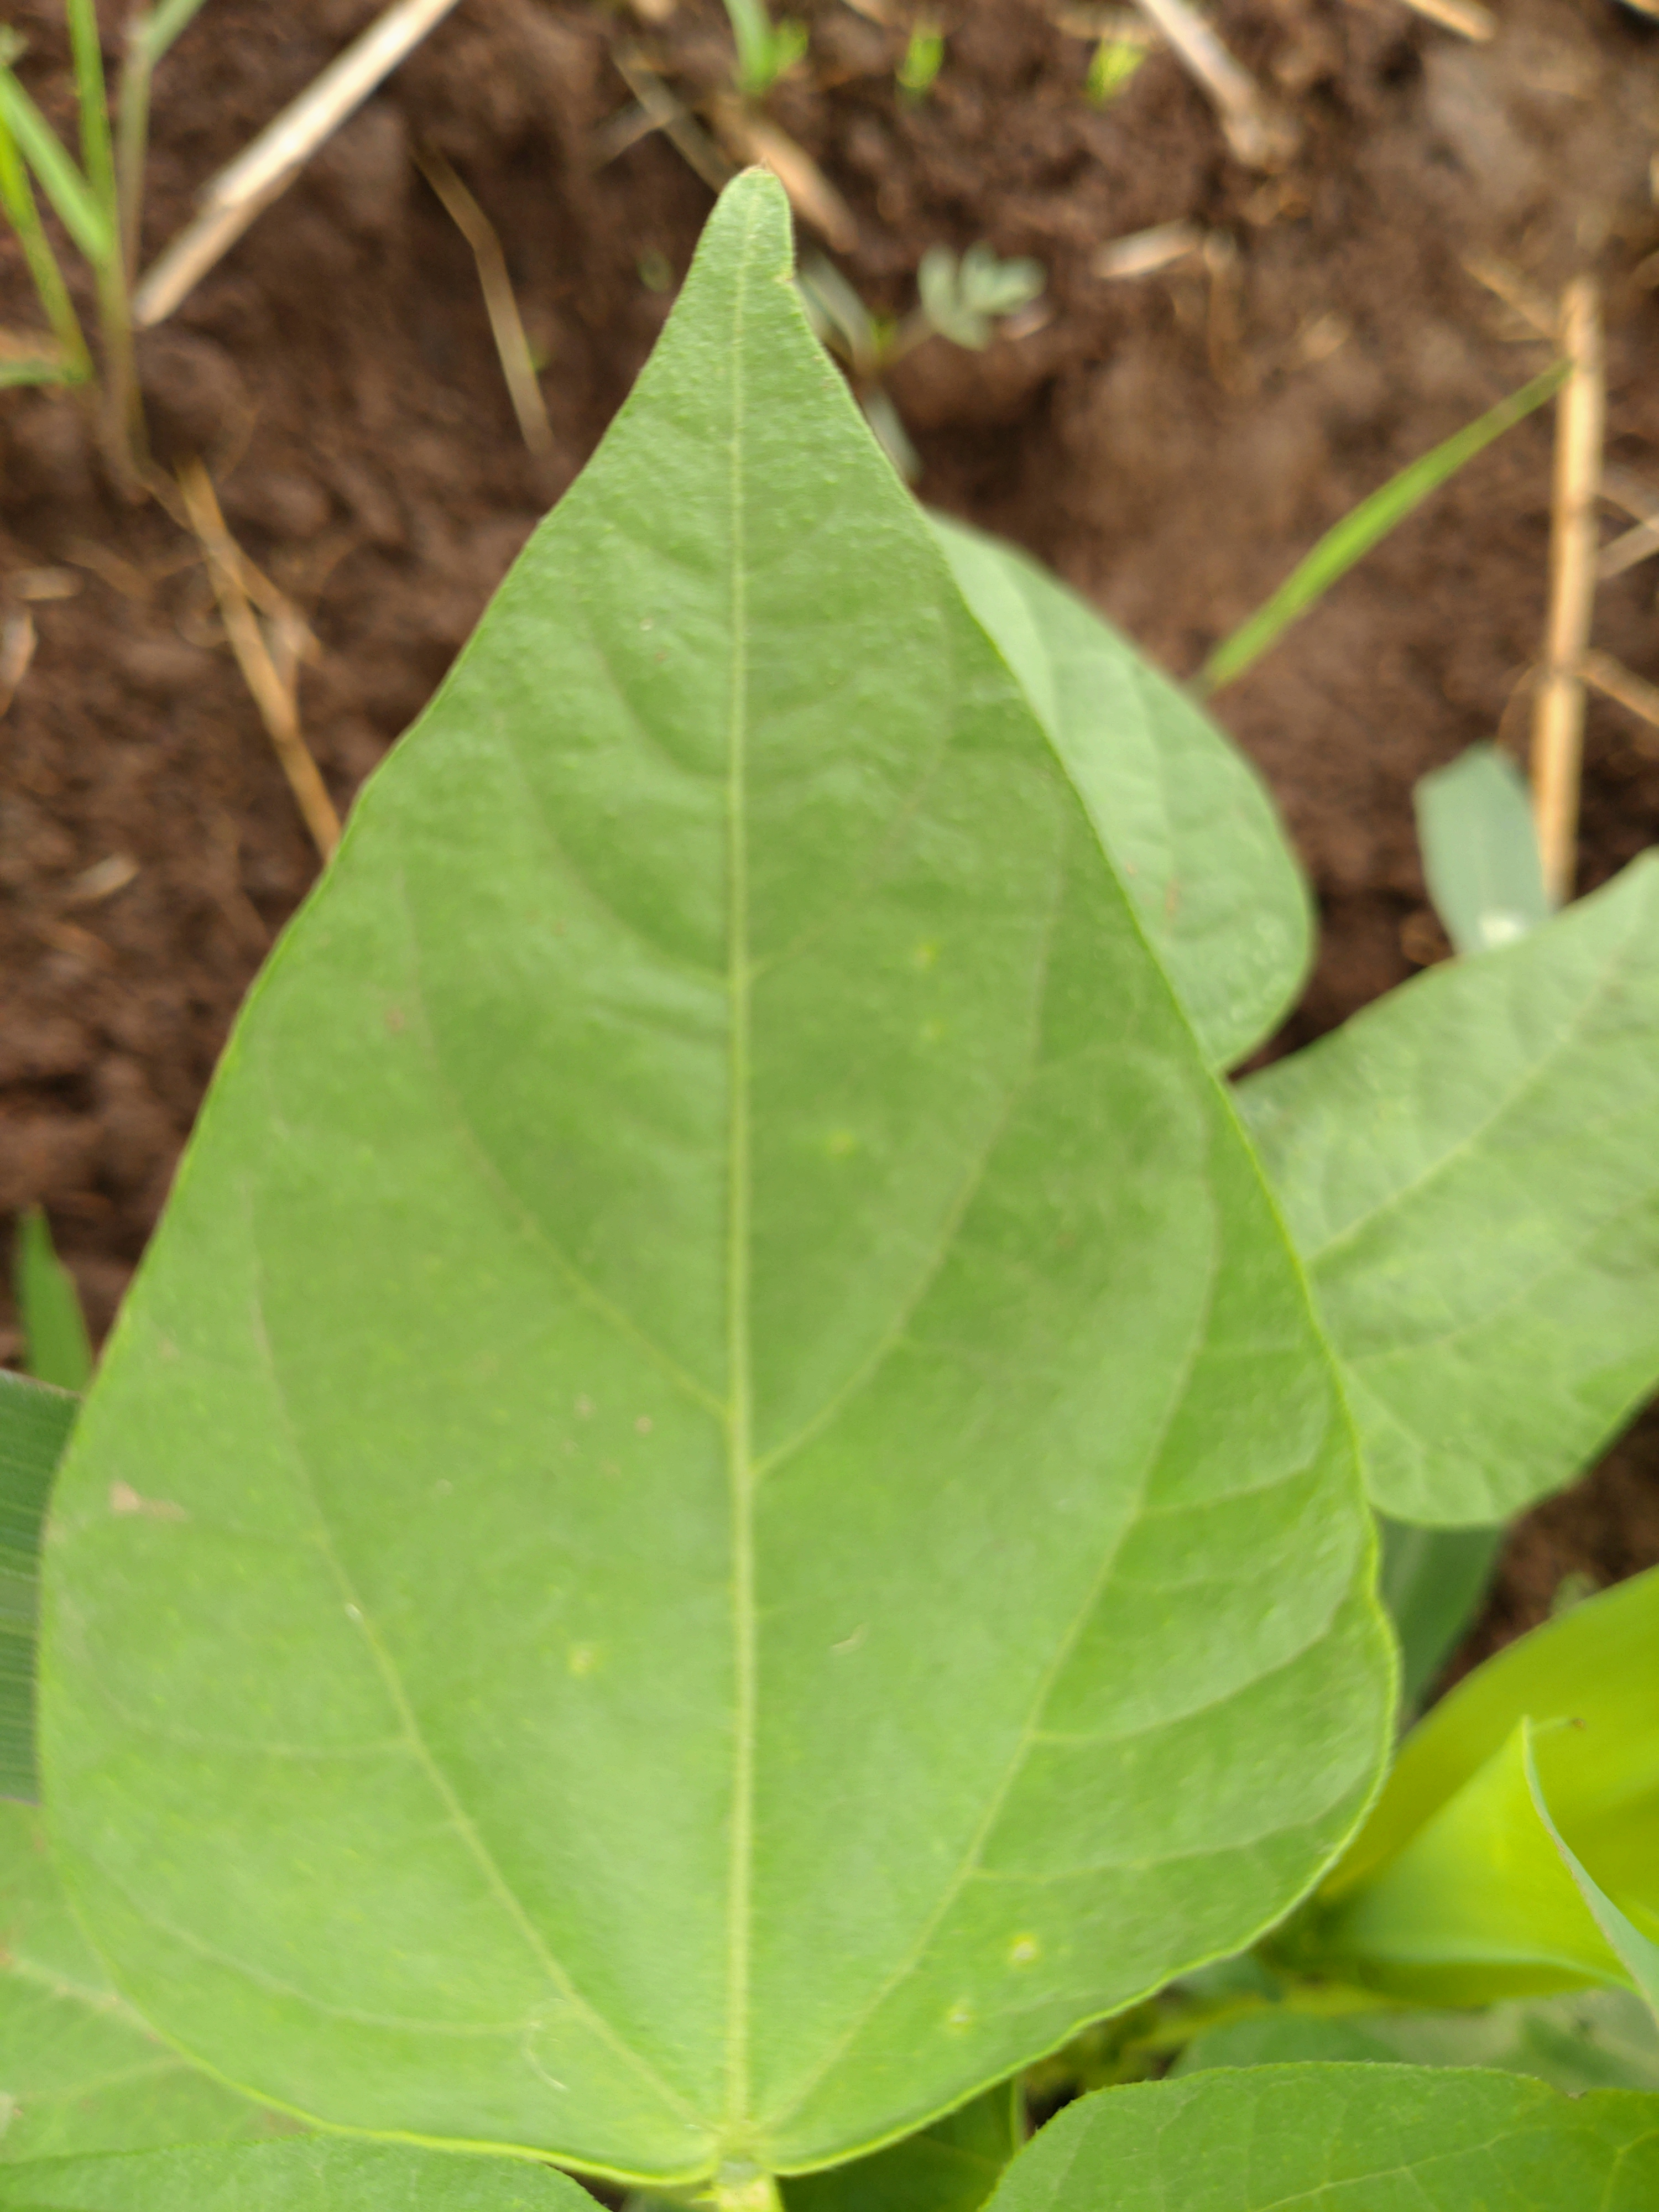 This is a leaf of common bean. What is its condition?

healthy
